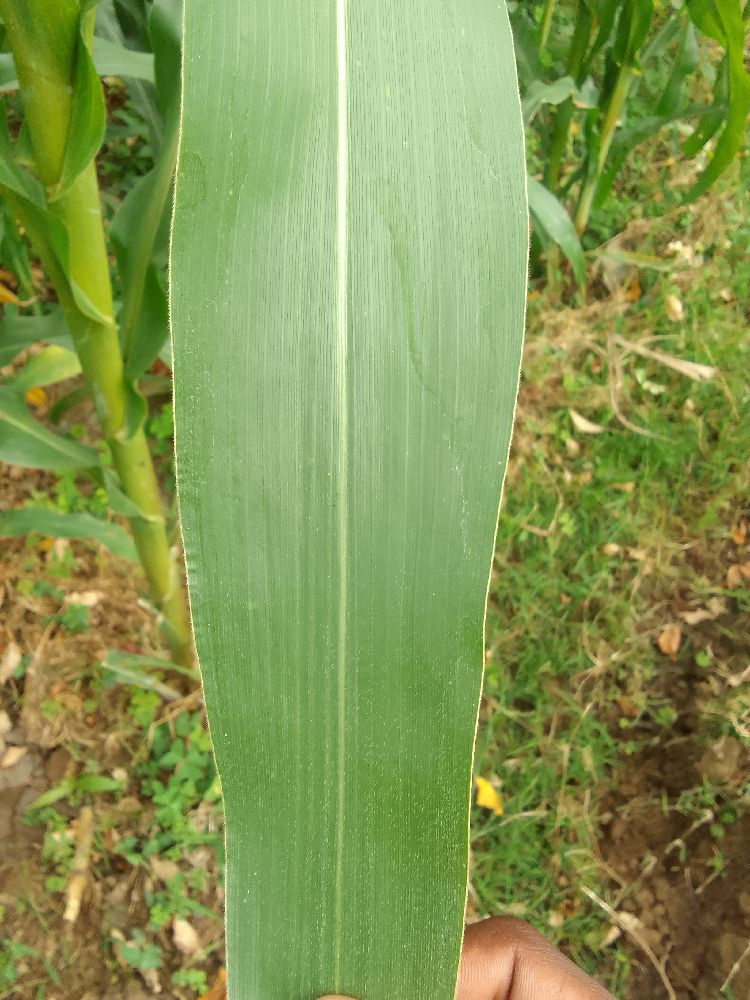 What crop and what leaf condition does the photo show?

maize, healthy
